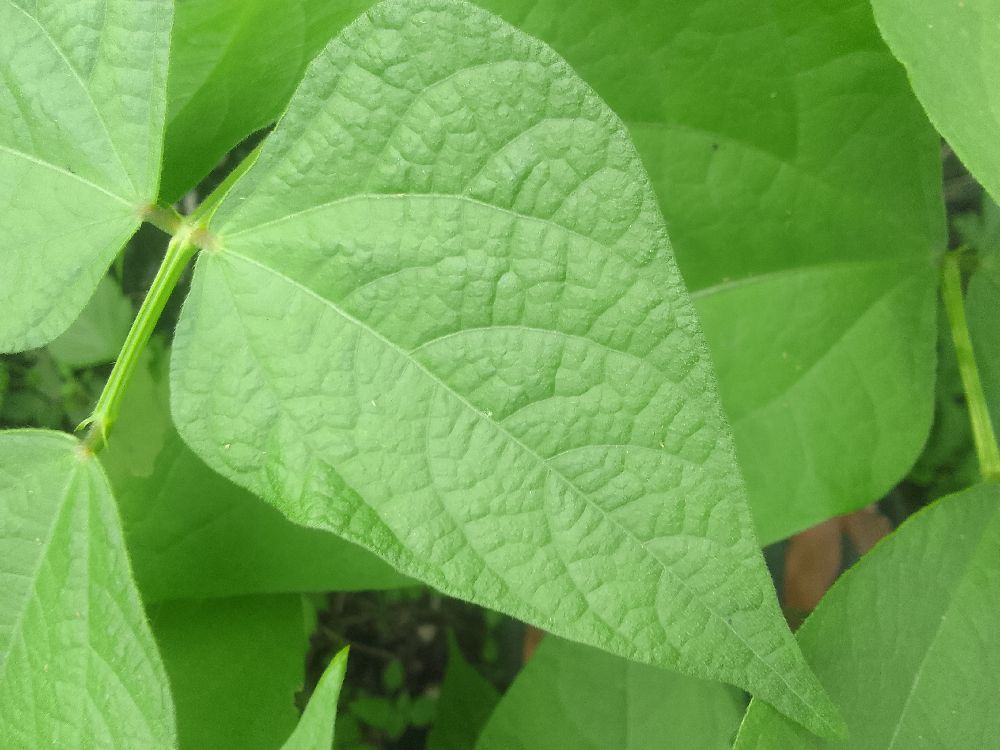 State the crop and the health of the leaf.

common bean, healthy
